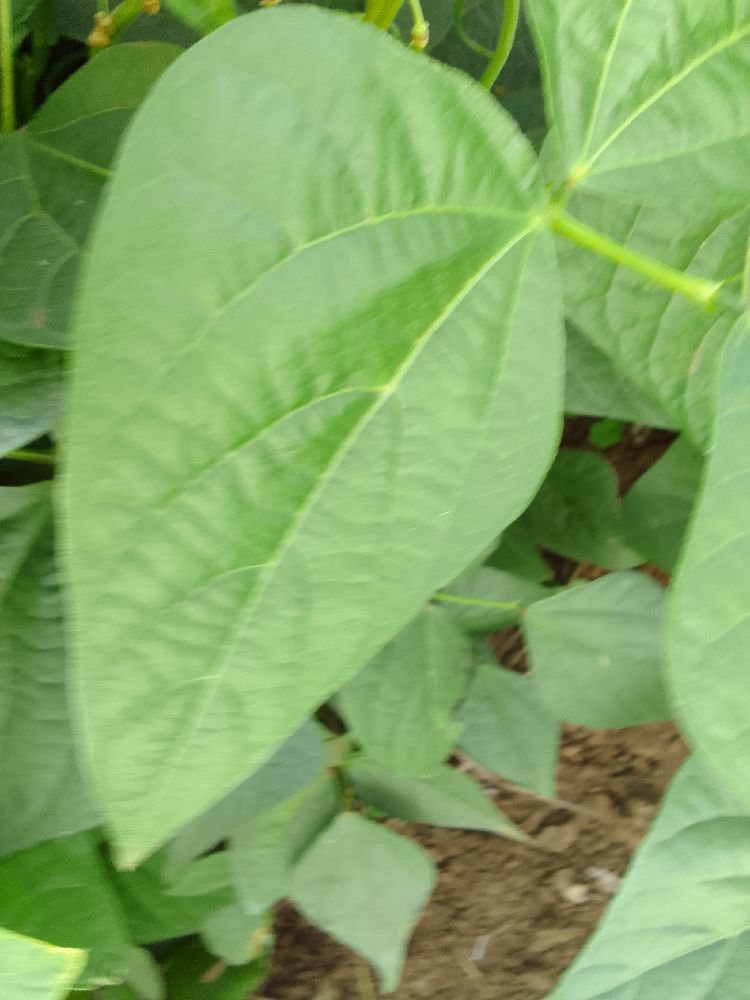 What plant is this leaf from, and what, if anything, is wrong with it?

common bean, healthy
